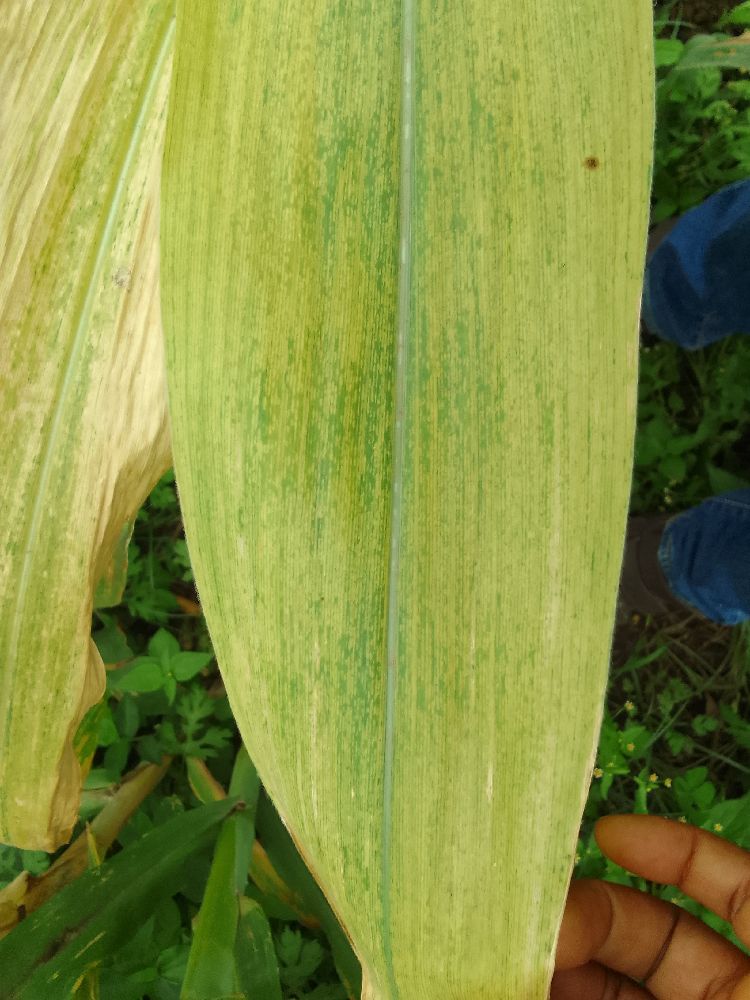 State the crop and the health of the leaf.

maize, maize lethal necrosis
